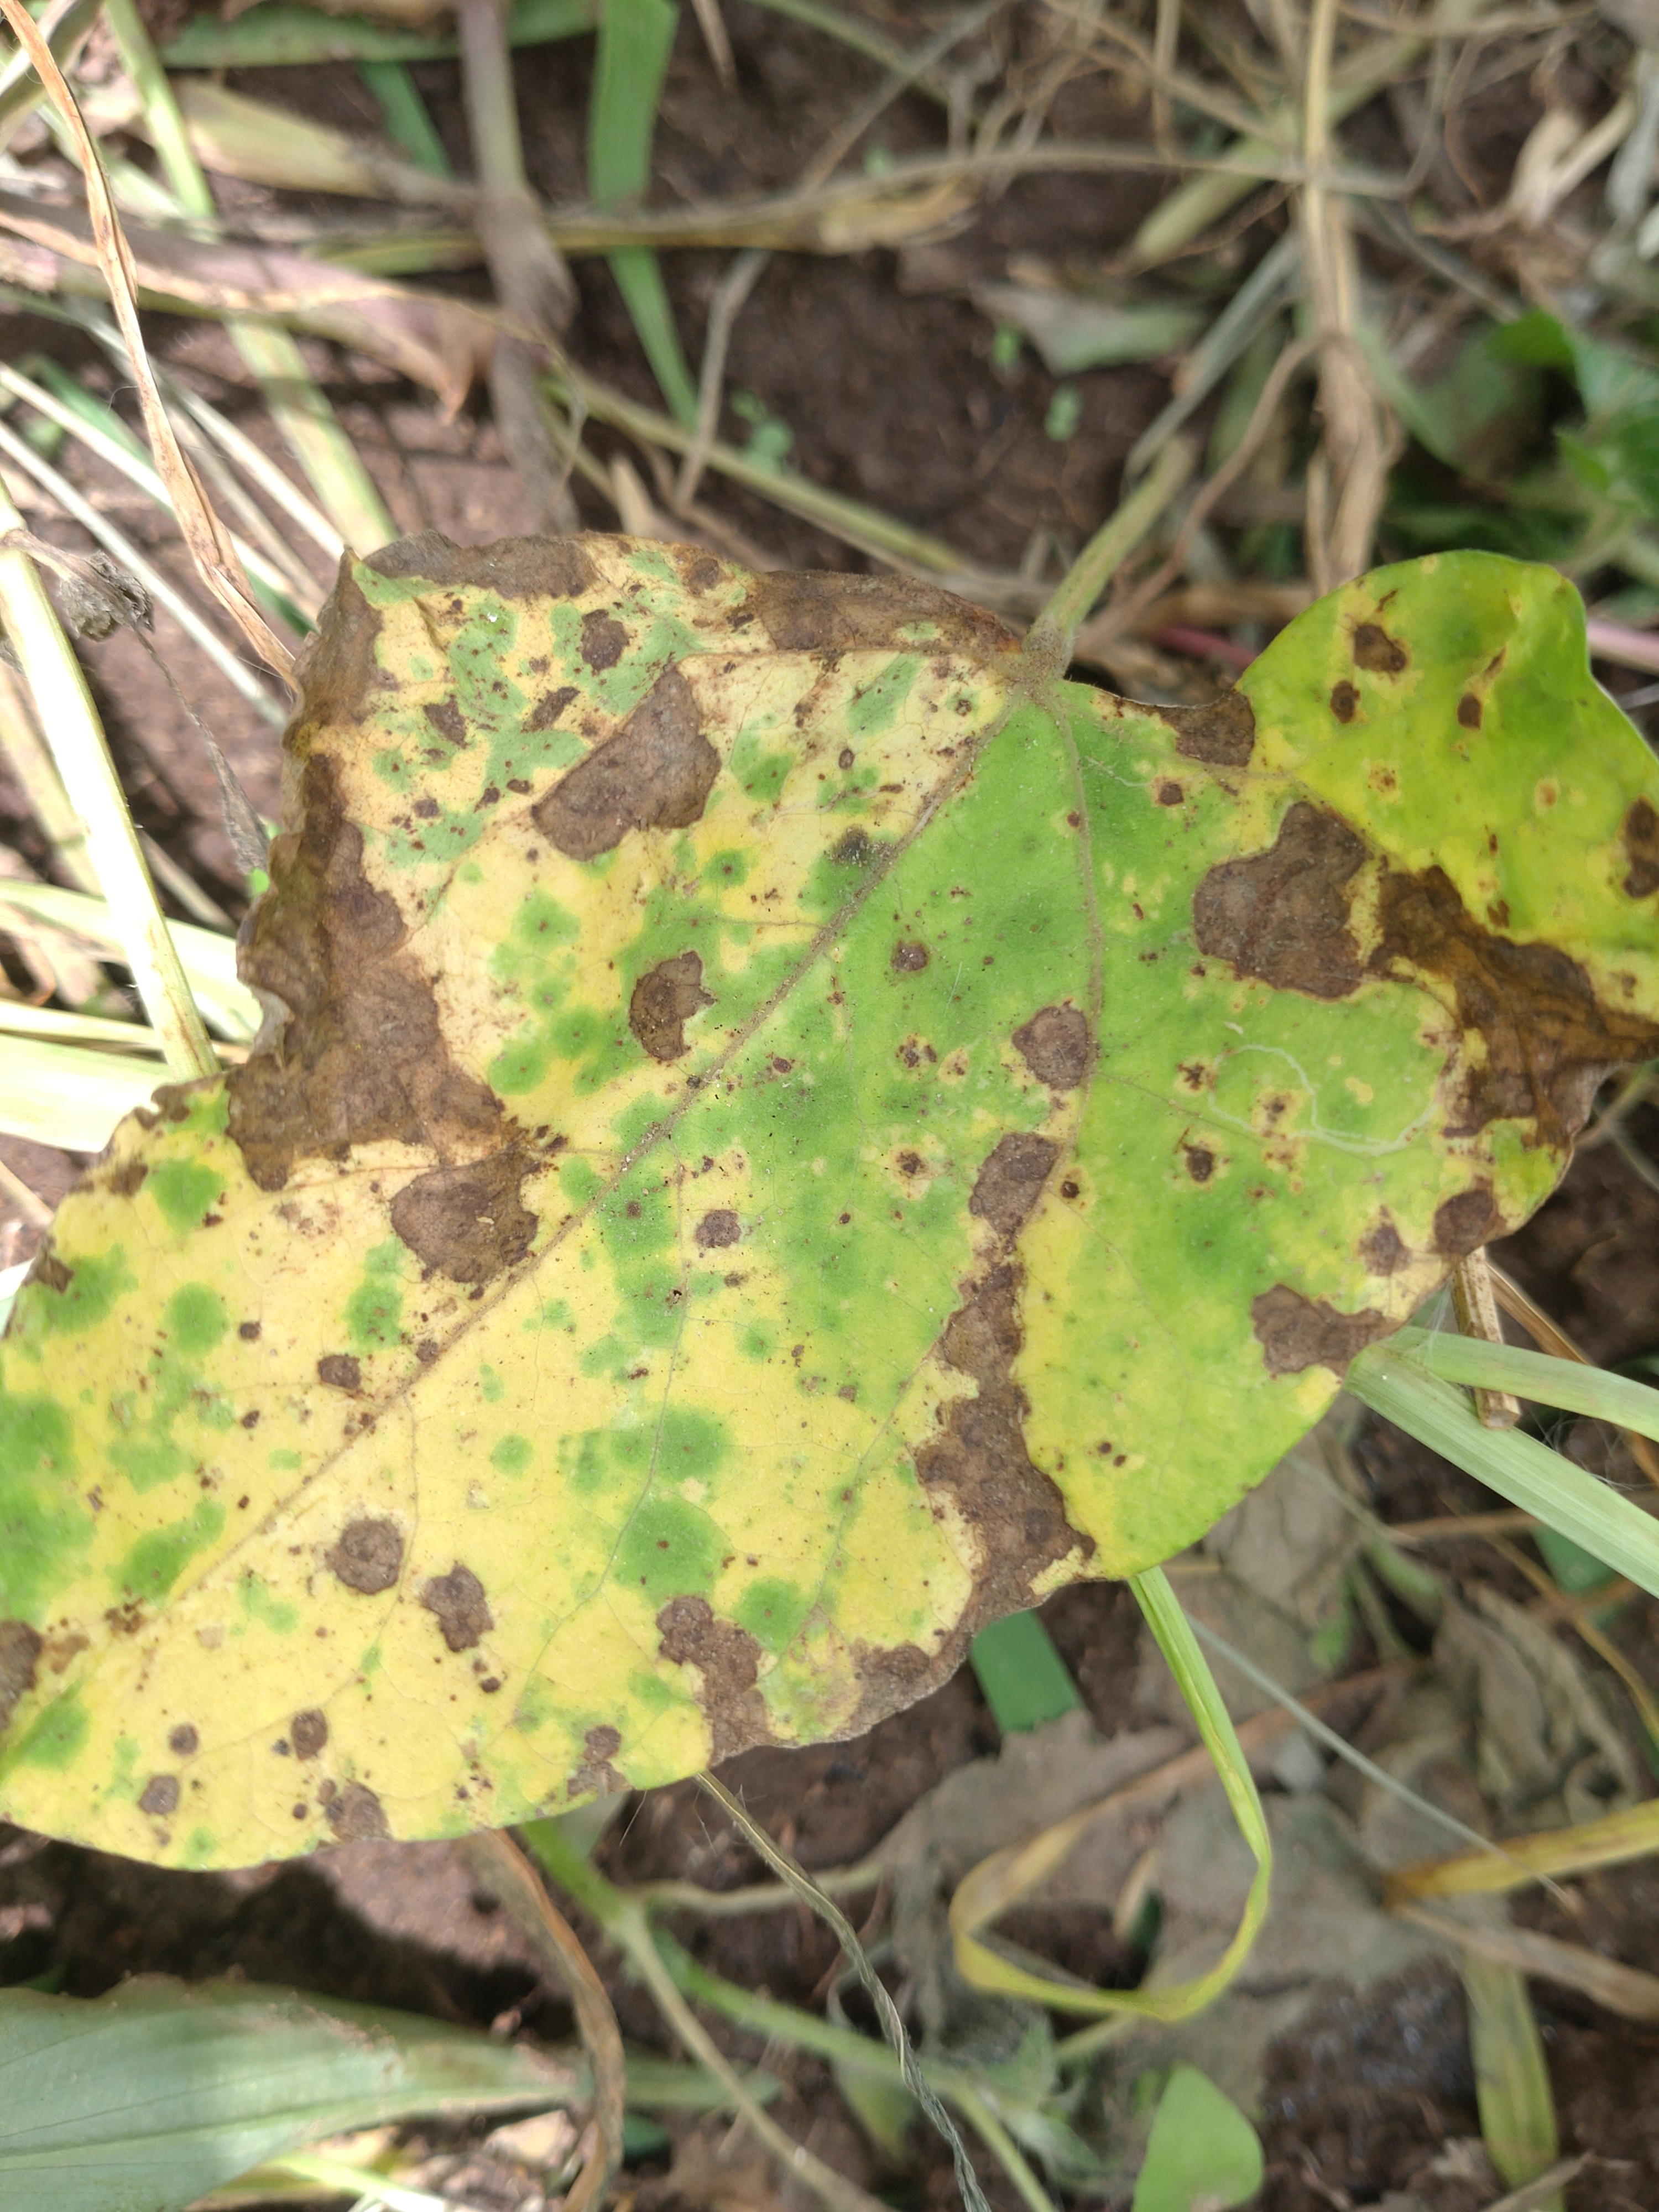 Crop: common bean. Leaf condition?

rust
